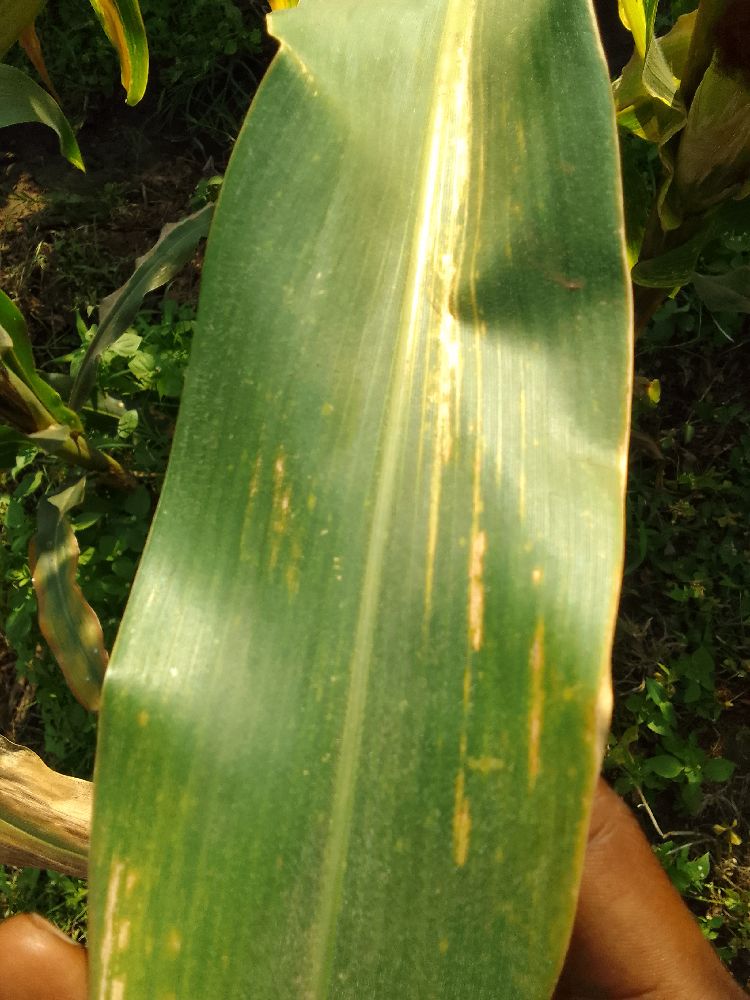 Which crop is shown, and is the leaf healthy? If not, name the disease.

maize, maize lethal necrosis
